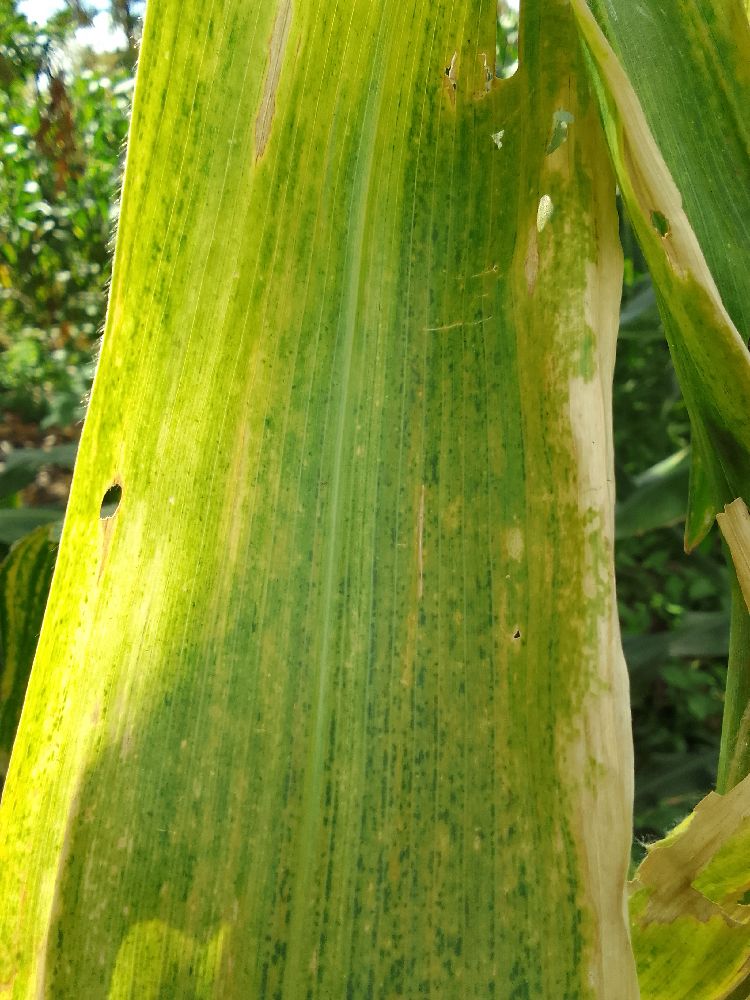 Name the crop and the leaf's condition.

maize, maize lethal necrosis
